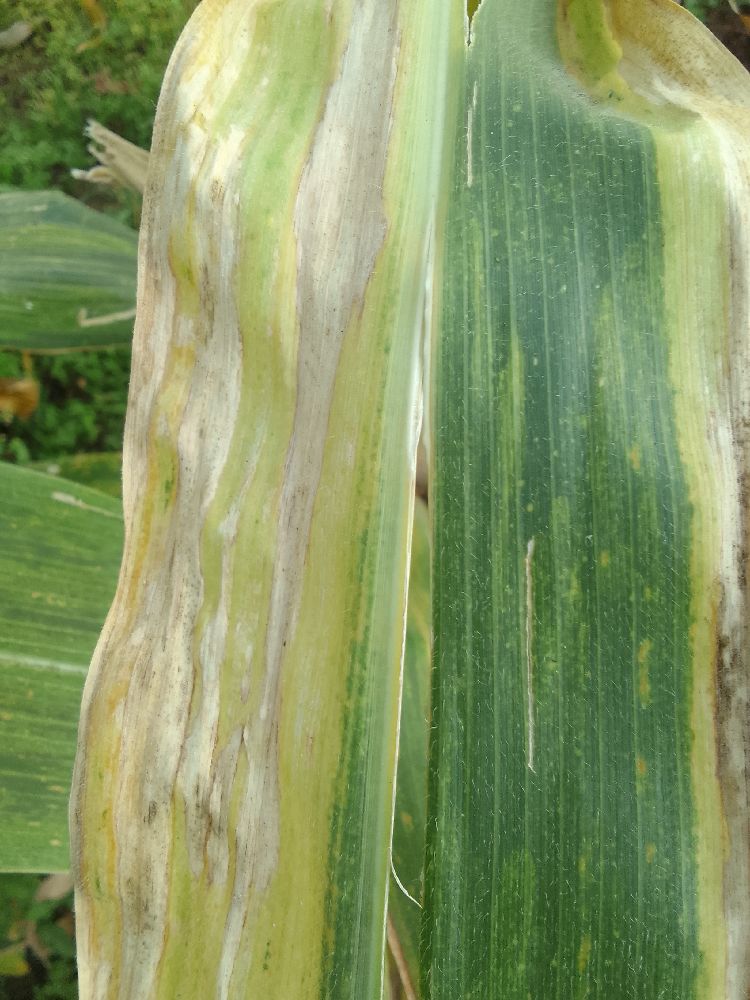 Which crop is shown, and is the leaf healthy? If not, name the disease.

maize, maize lethal necrosis
